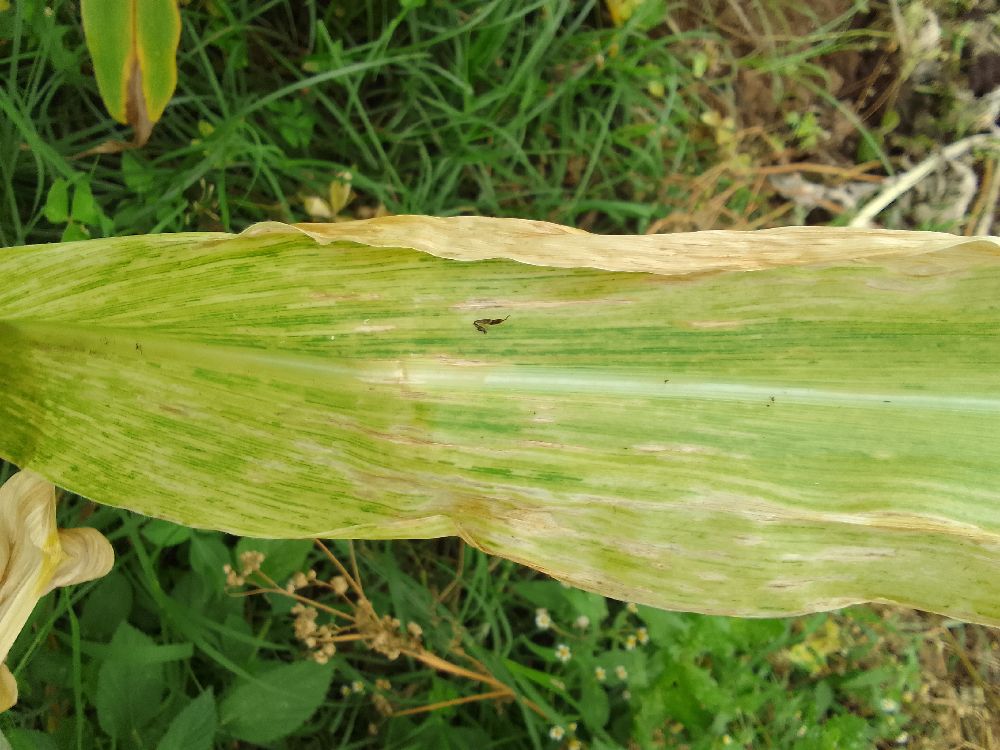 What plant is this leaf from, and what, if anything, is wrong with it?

maize, maize lethal necrosis
